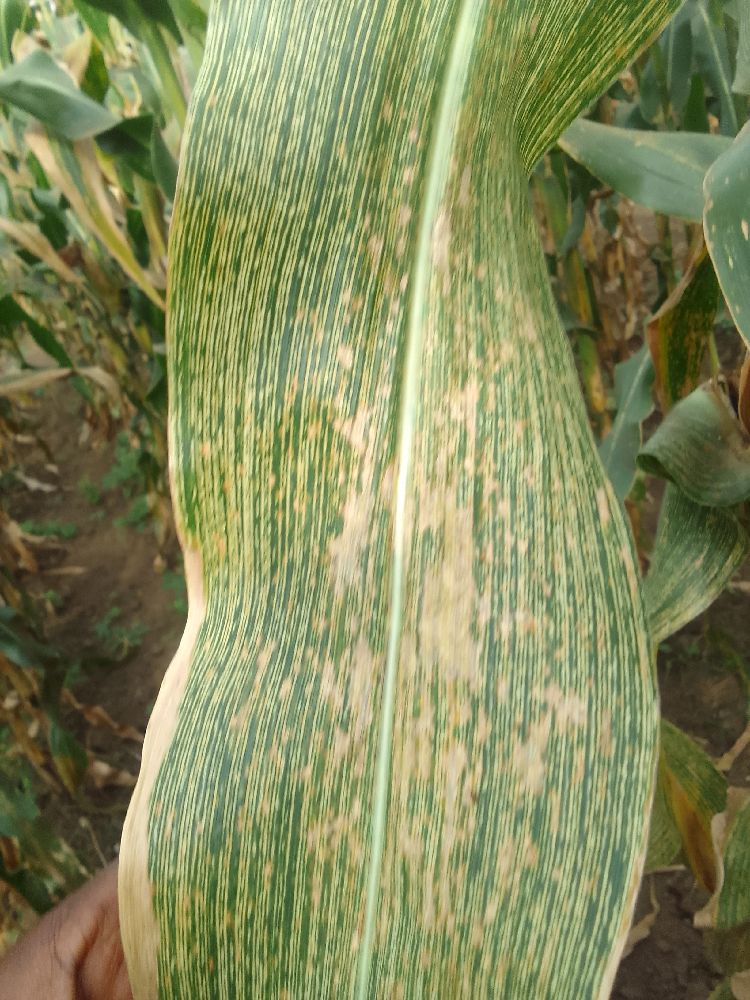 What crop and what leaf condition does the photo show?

maize, maize streak virus
